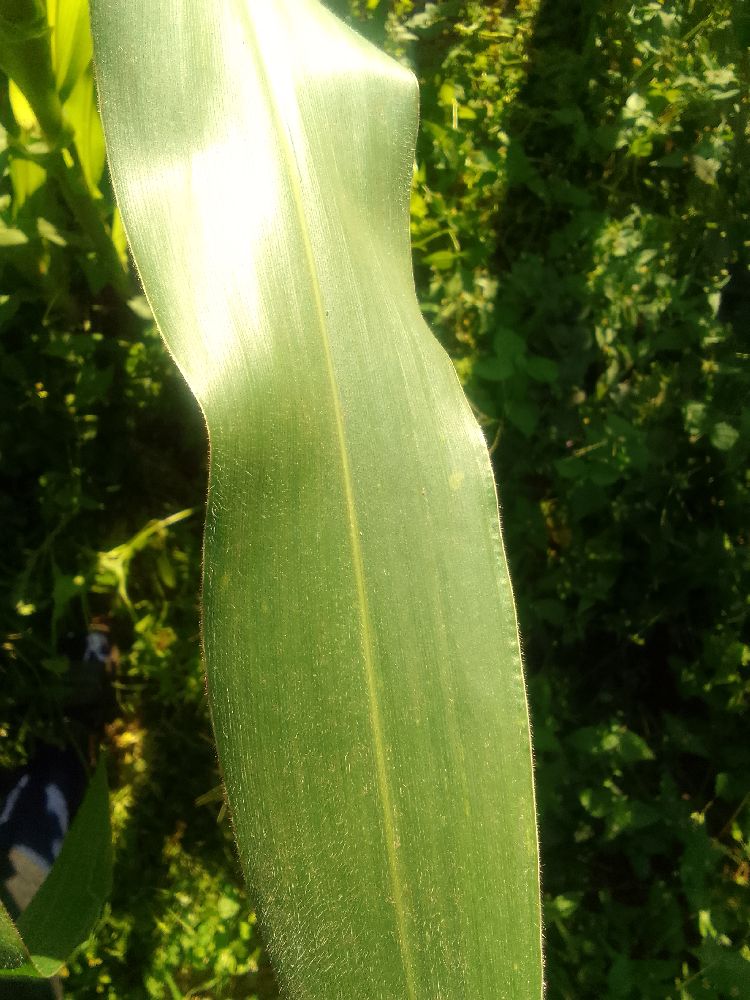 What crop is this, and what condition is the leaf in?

maize, healthy
